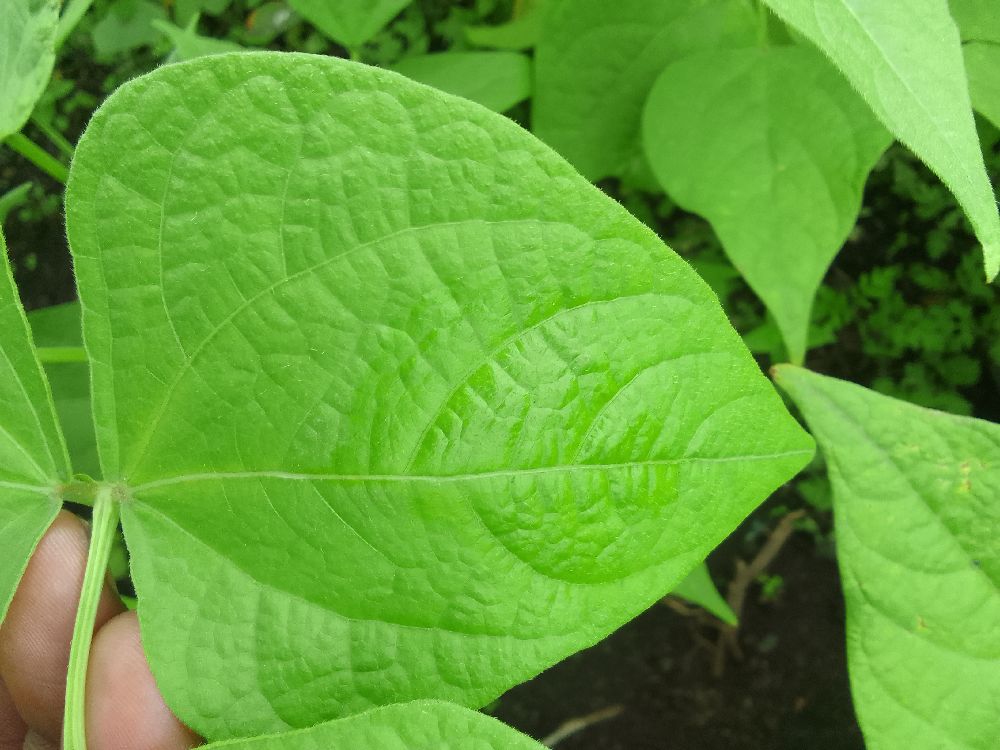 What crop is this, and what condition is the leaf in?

common bean, healthy
